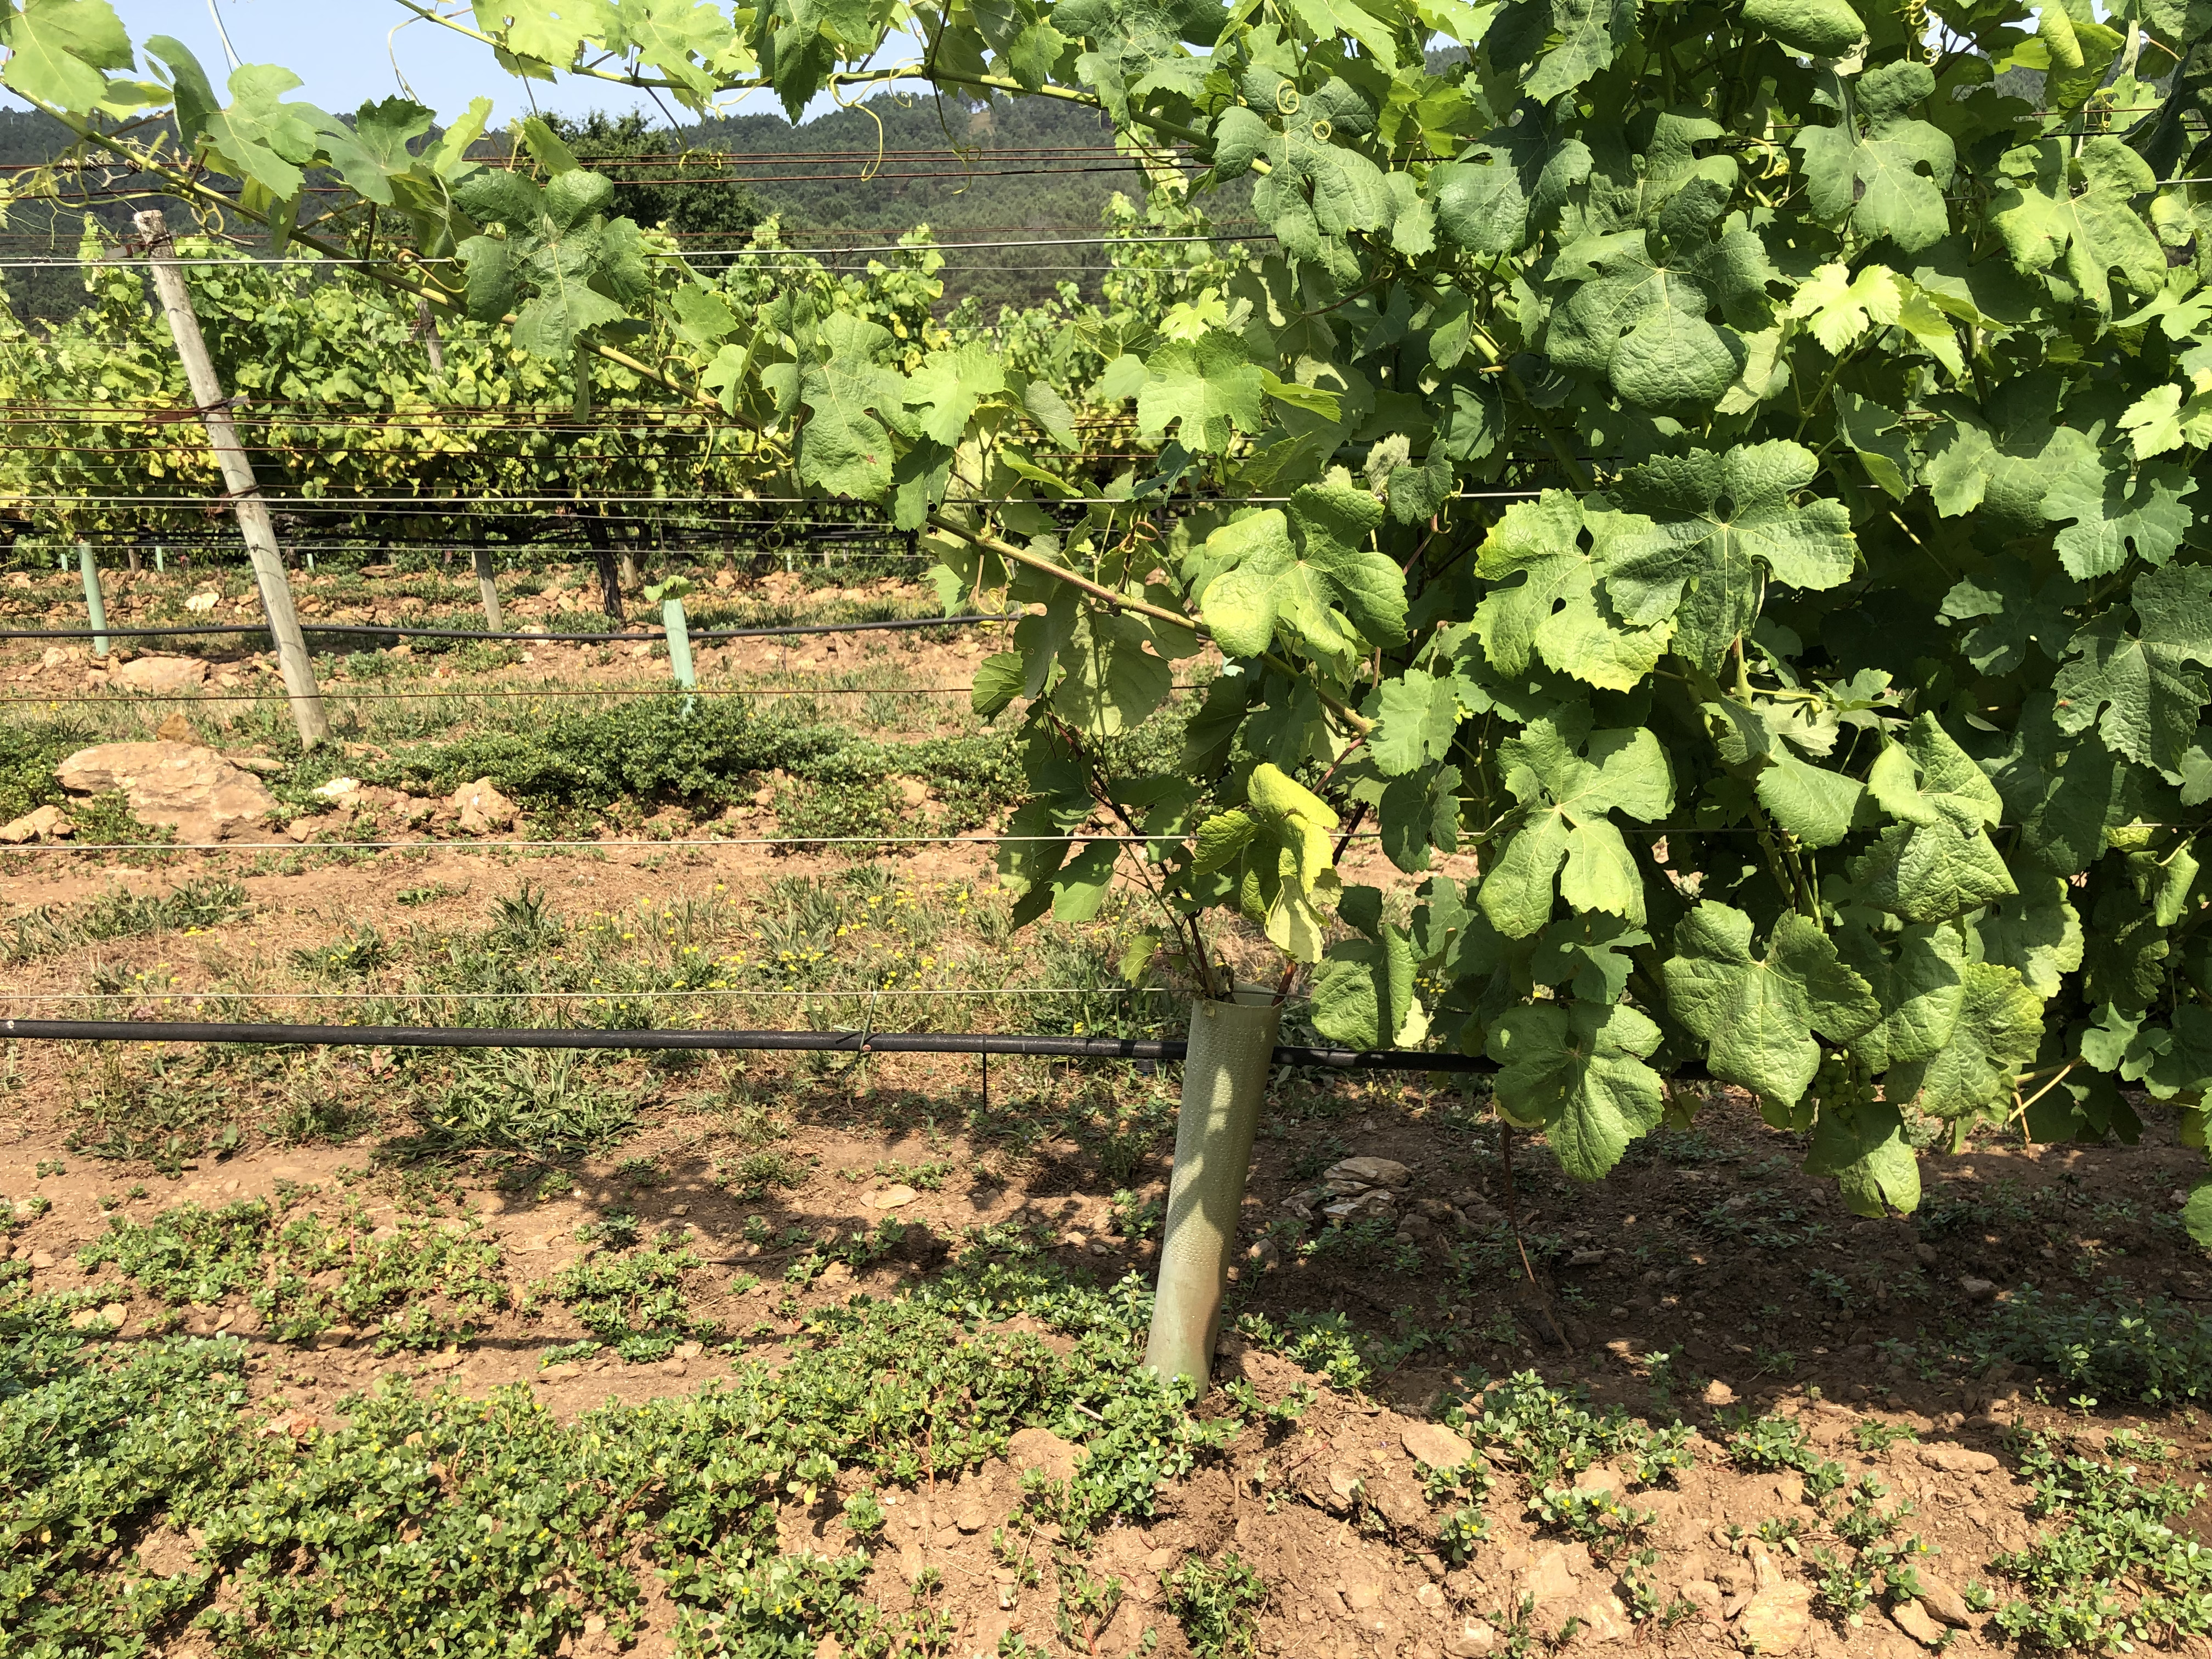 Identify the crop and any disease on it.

grapevine, not affected by esca disease
